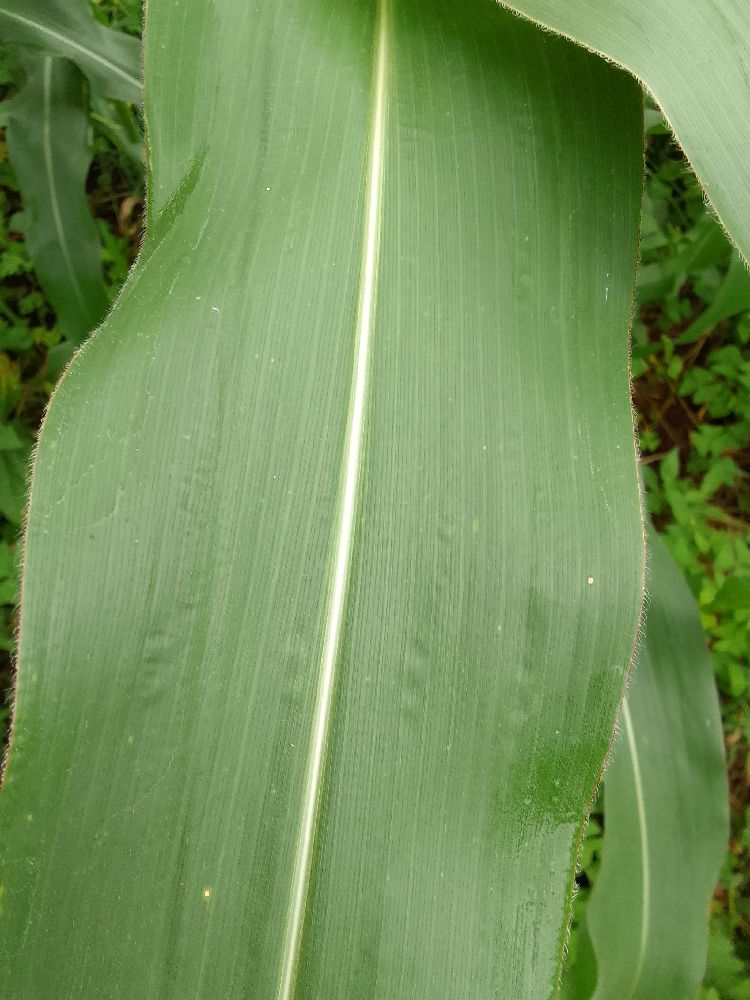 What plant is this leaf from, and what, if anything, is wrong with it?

maize, healthy
